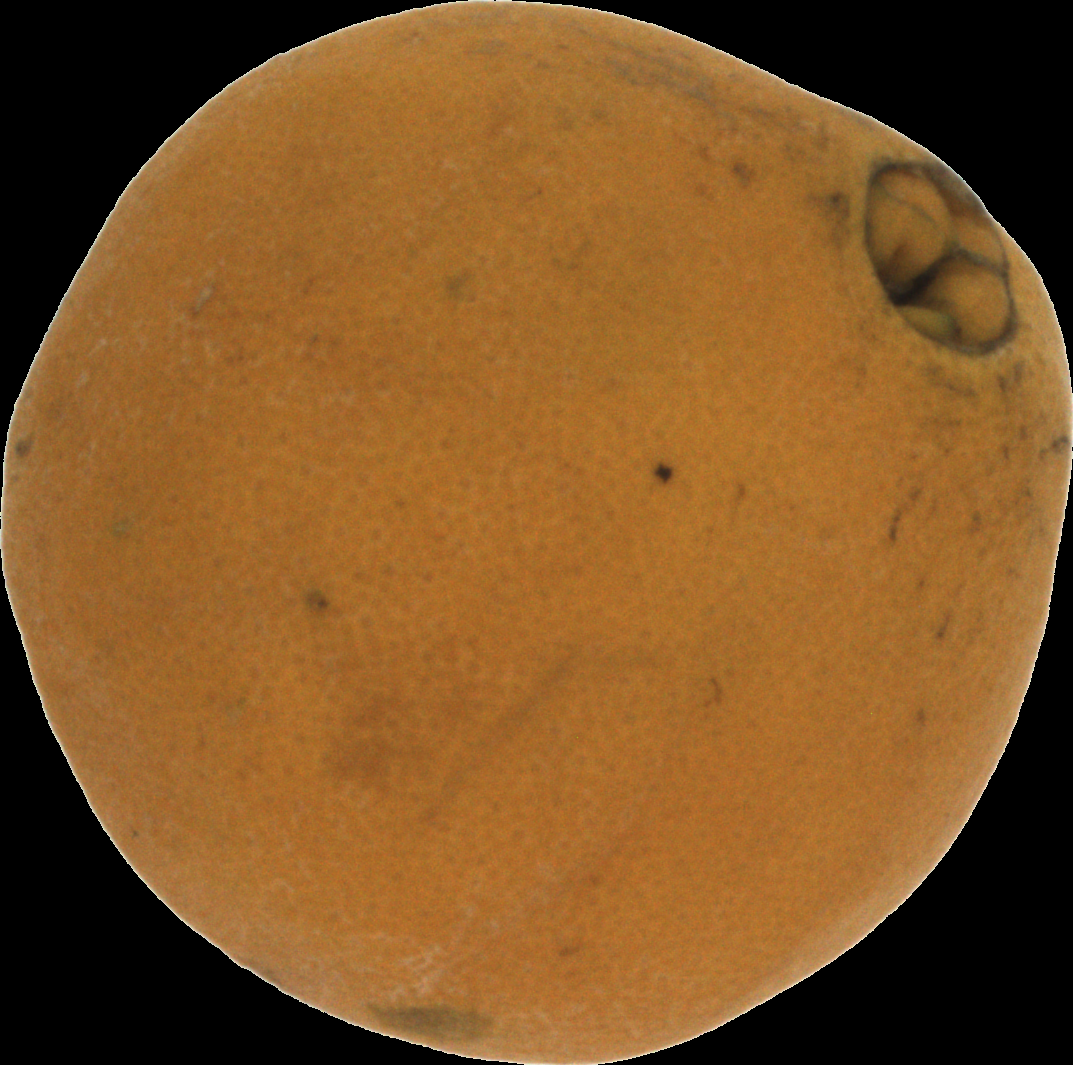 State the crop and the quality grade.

orange, bad
